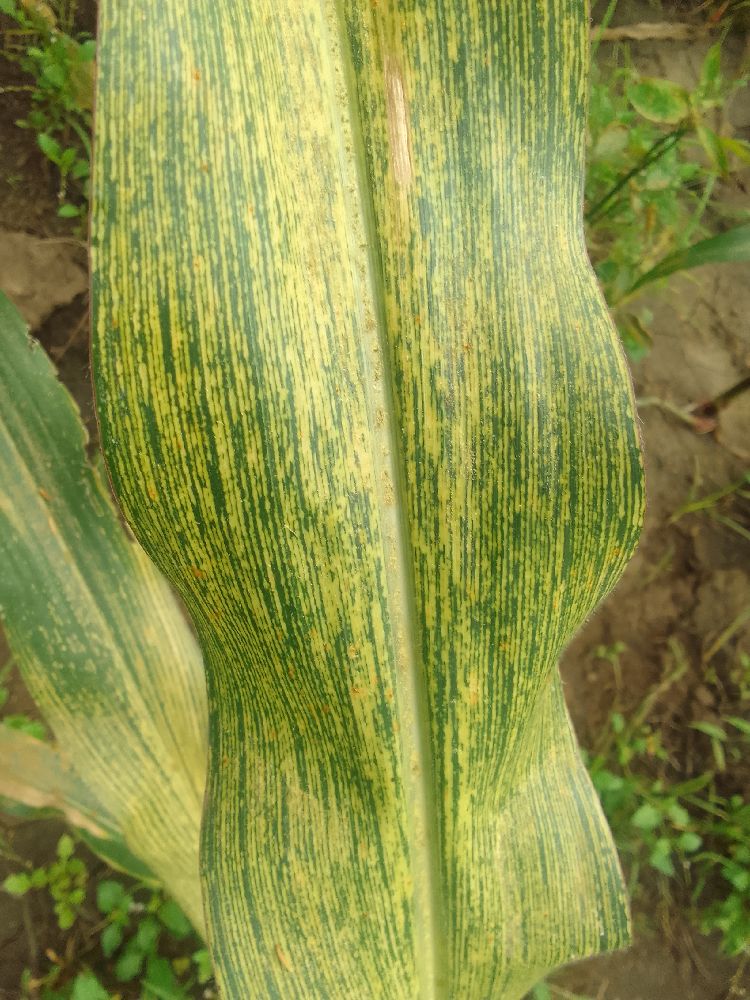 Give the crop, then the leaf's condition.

maize, maize streak virus
